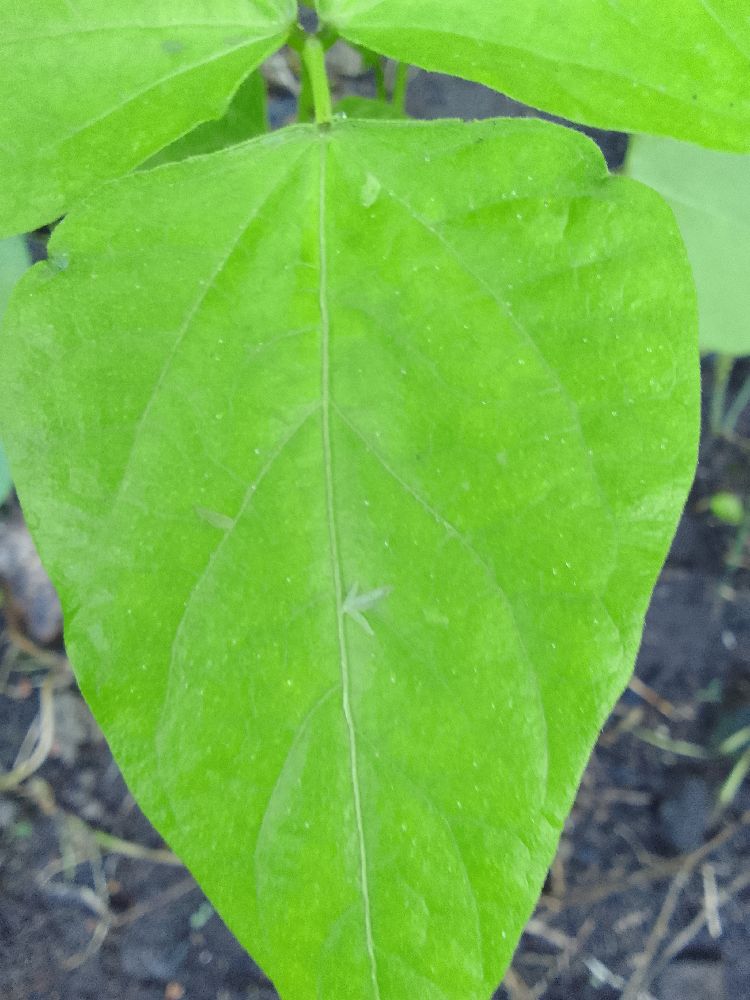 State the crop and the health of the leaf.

common bean, healthy
